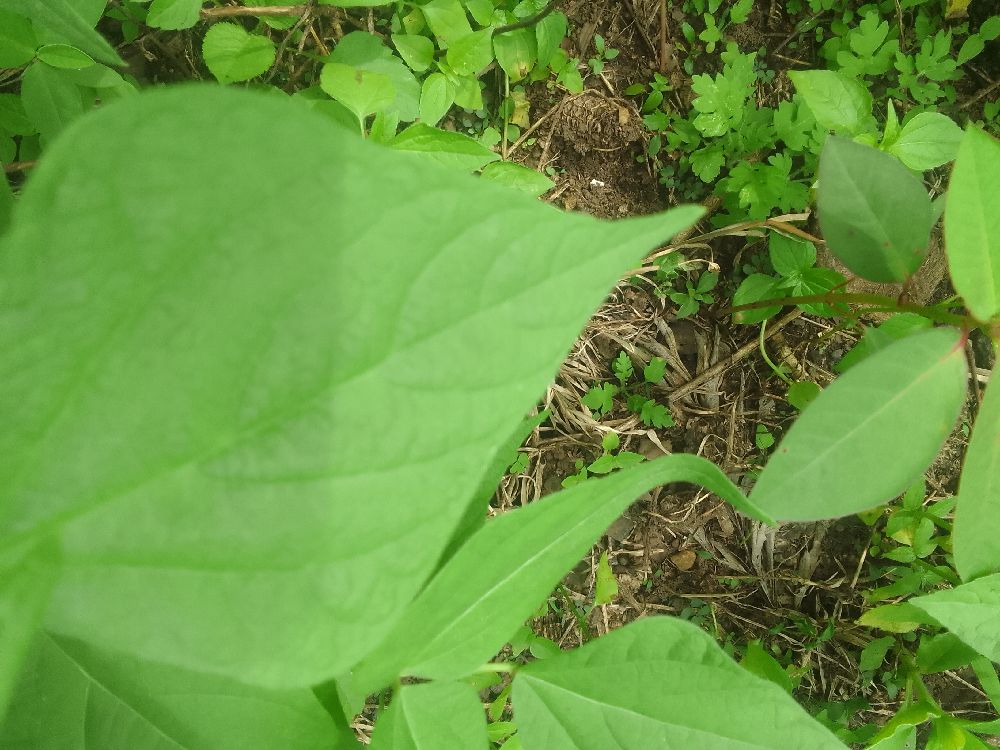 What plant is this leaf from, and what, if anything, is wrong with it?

common bean, healthy
